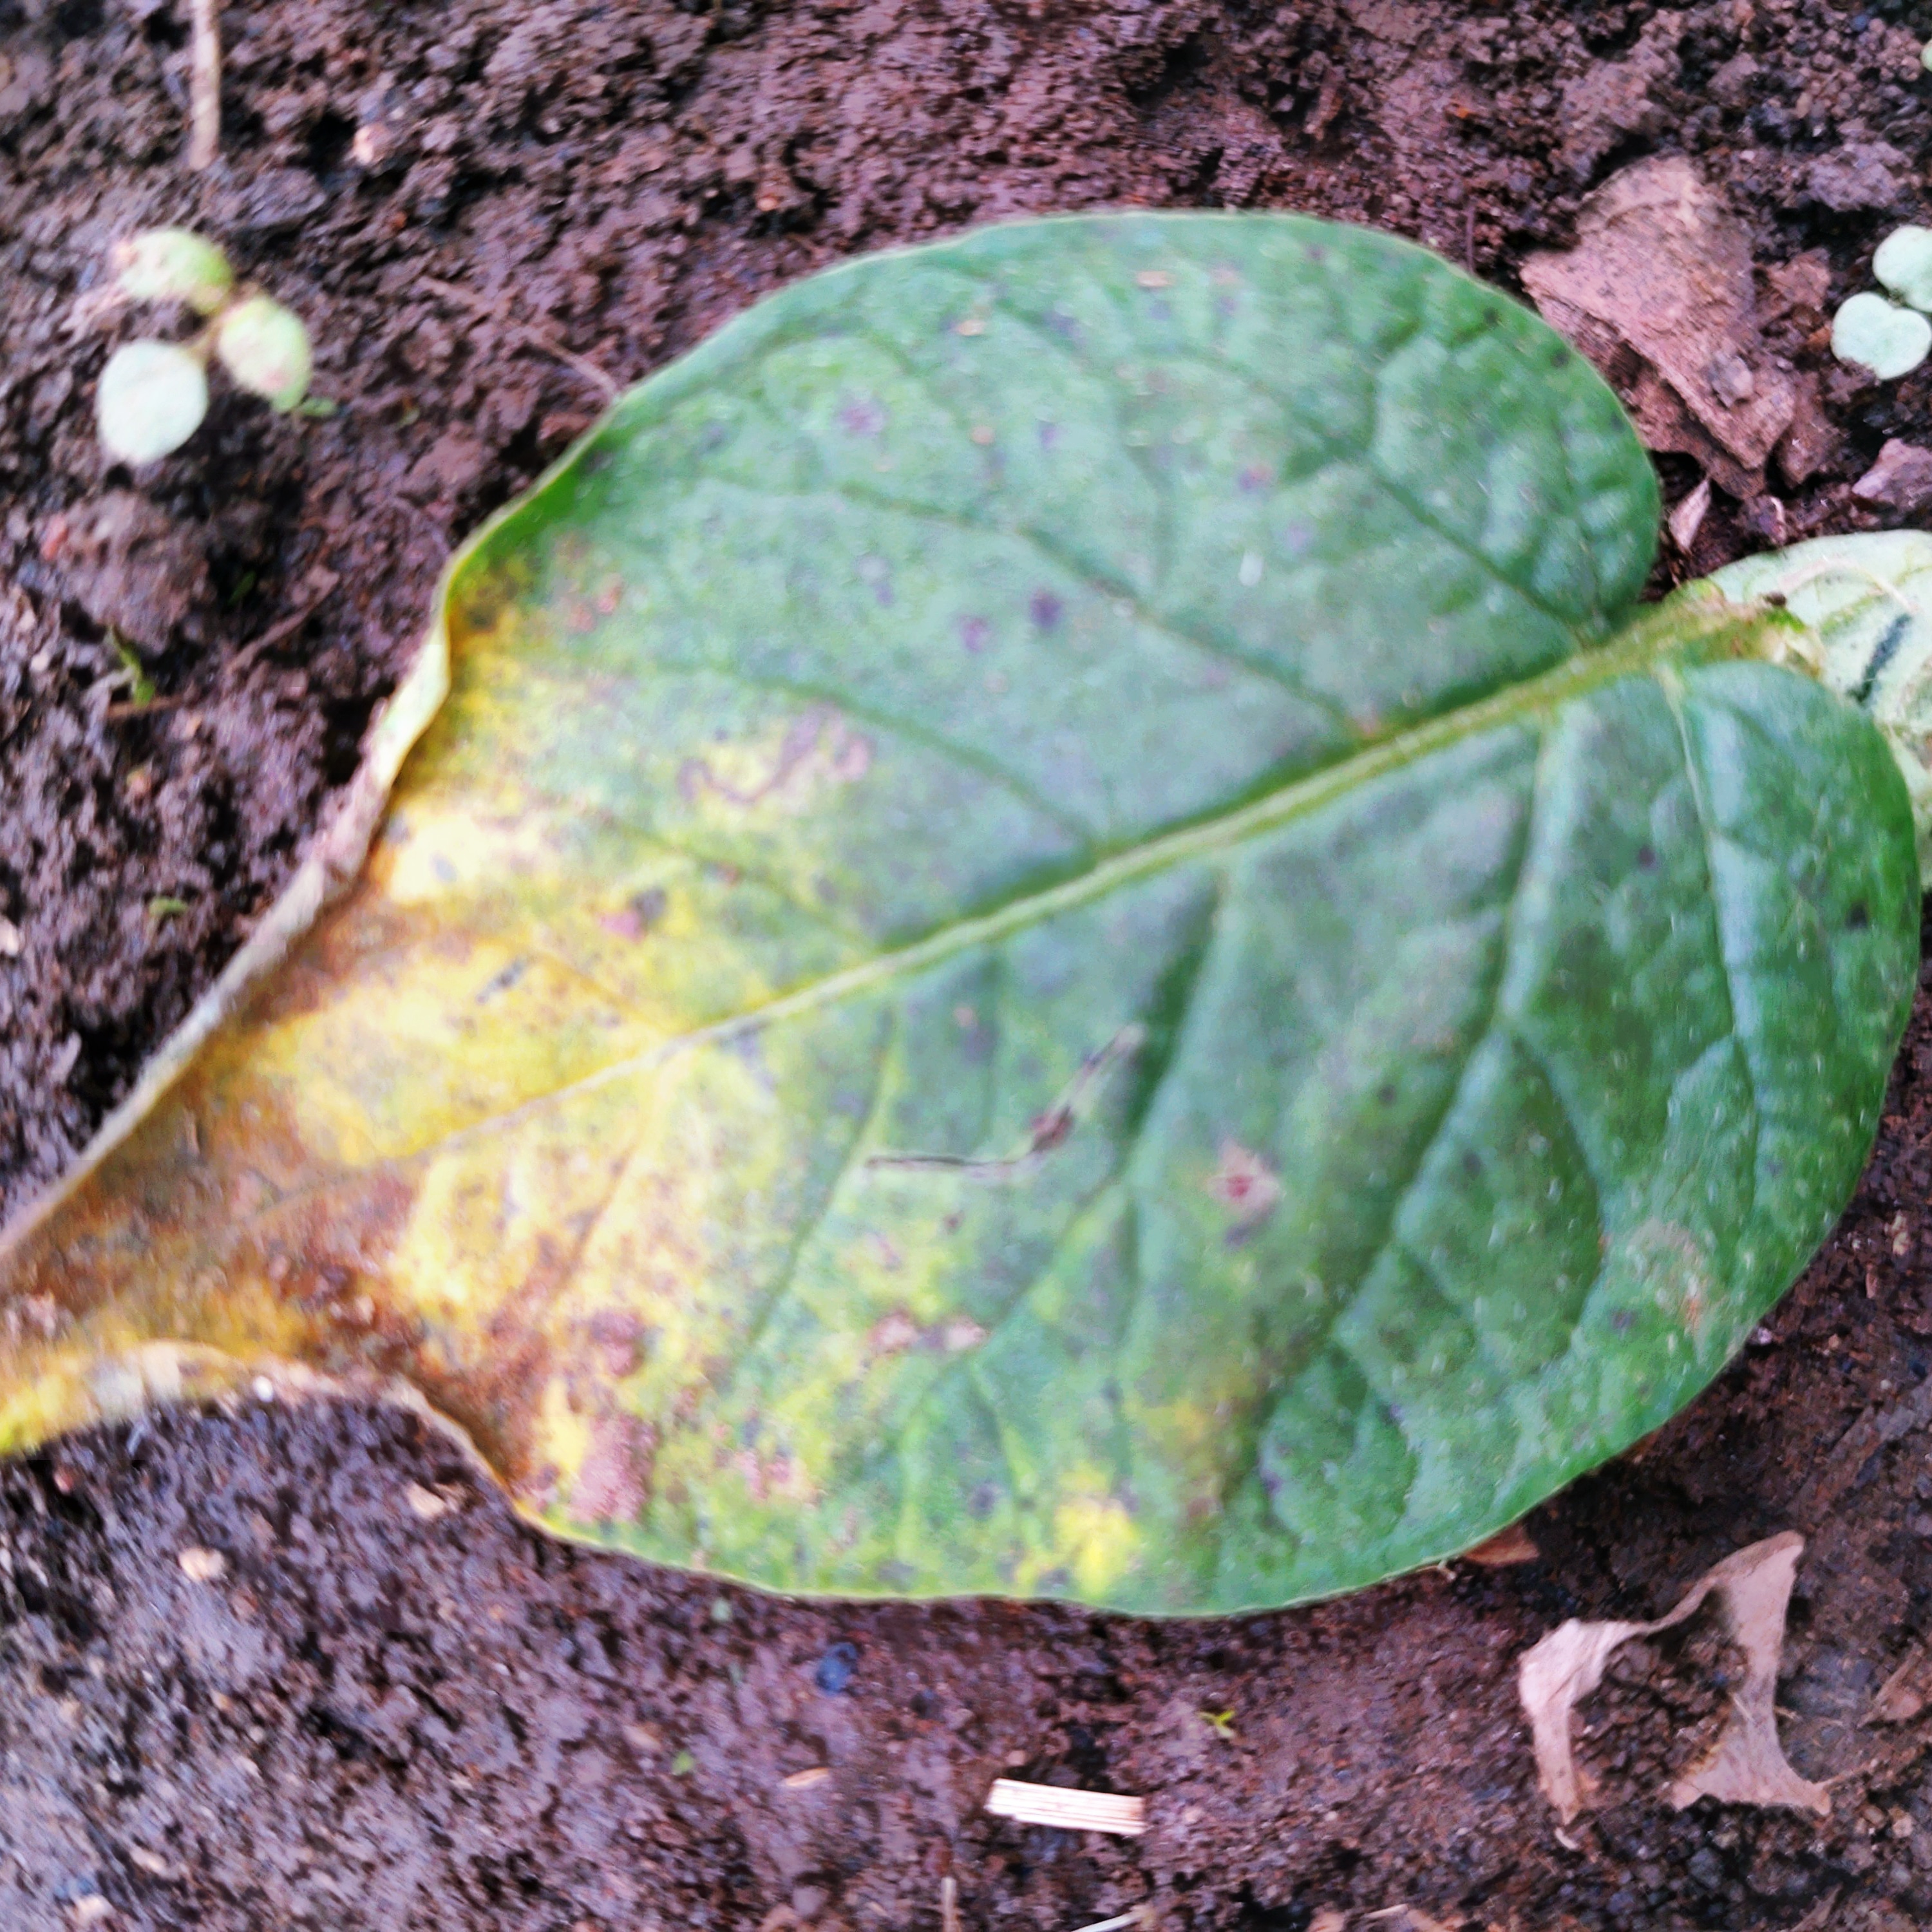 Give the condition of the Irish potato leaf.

late blight
